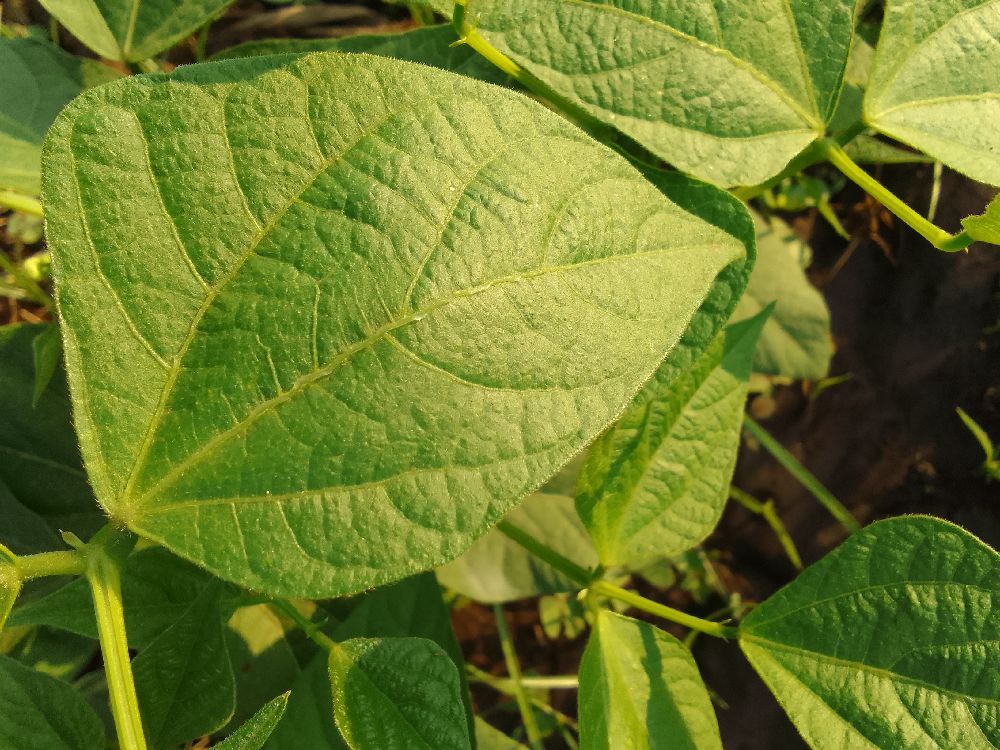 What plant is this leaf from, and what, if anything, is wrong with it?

common bean, healthy
